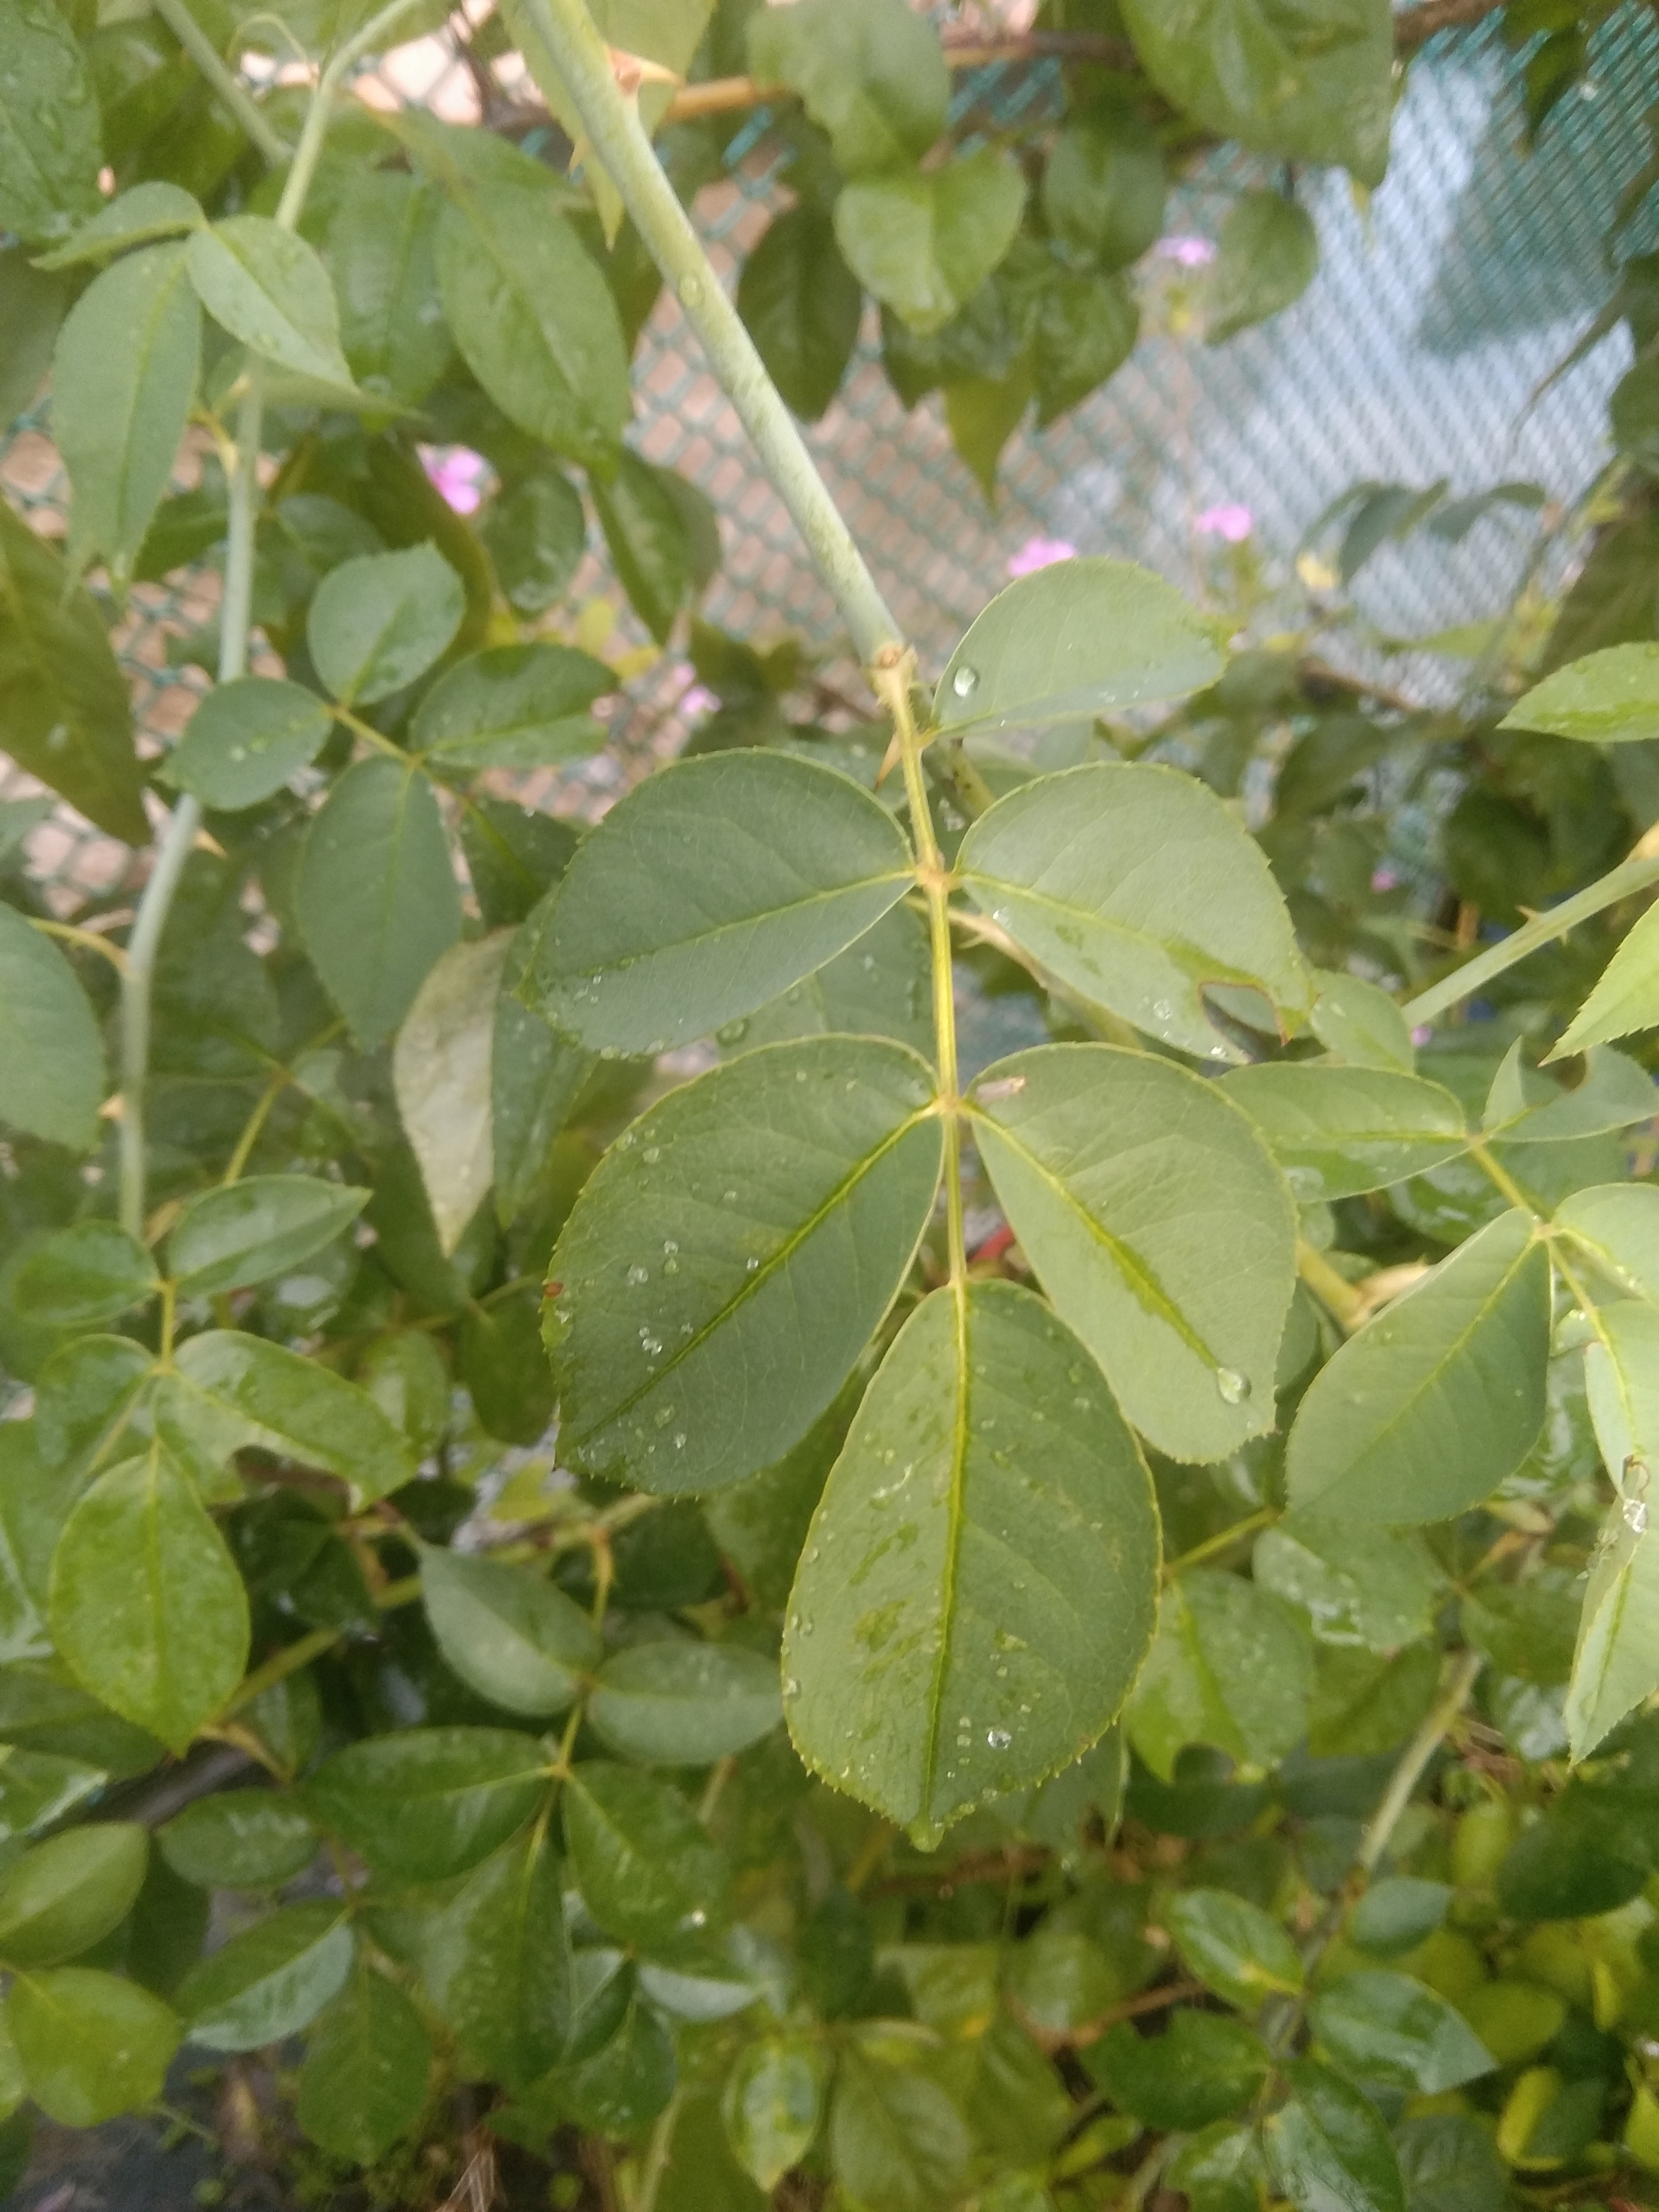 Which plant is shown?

rose
